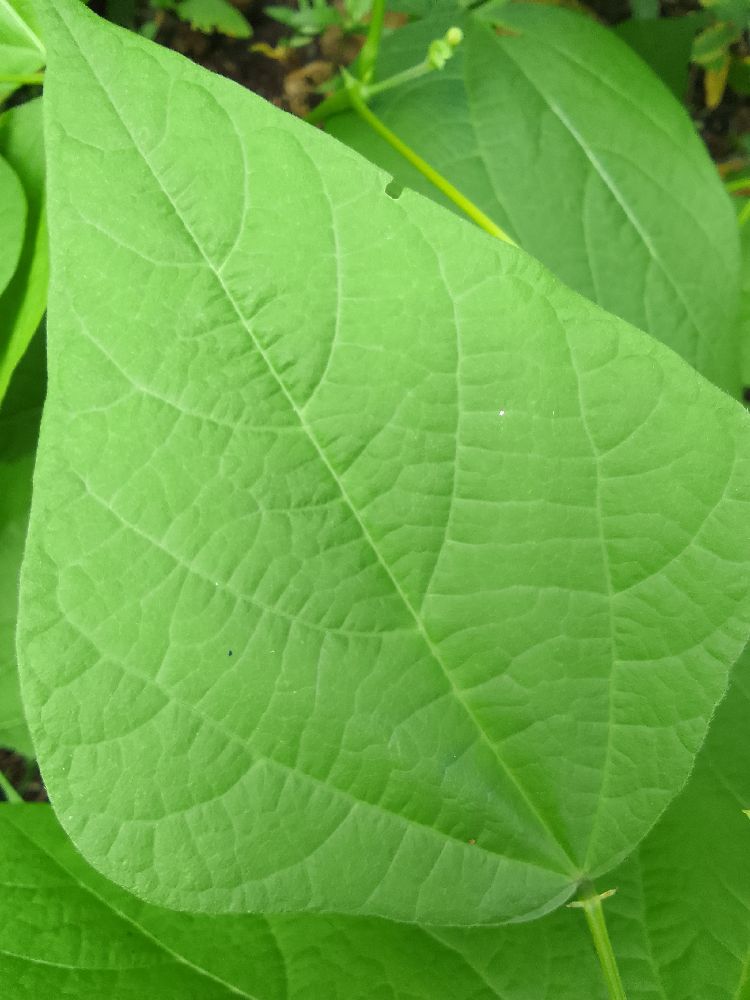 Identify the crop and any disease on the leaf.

common bean, healthy
